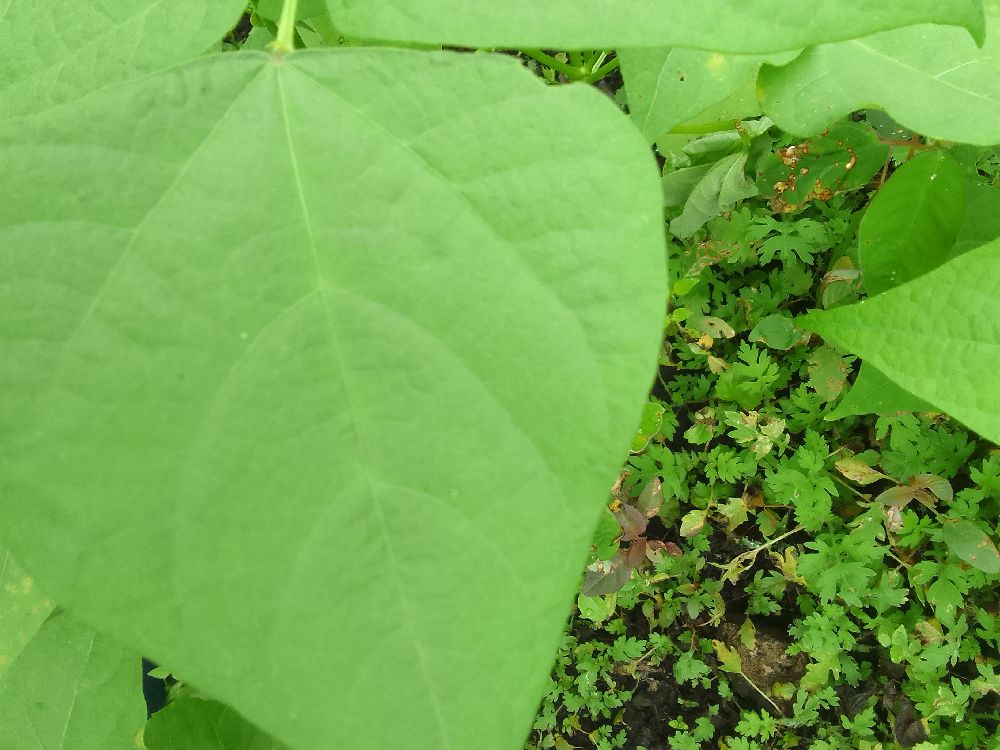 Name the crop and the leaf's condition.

common bean, healthy
